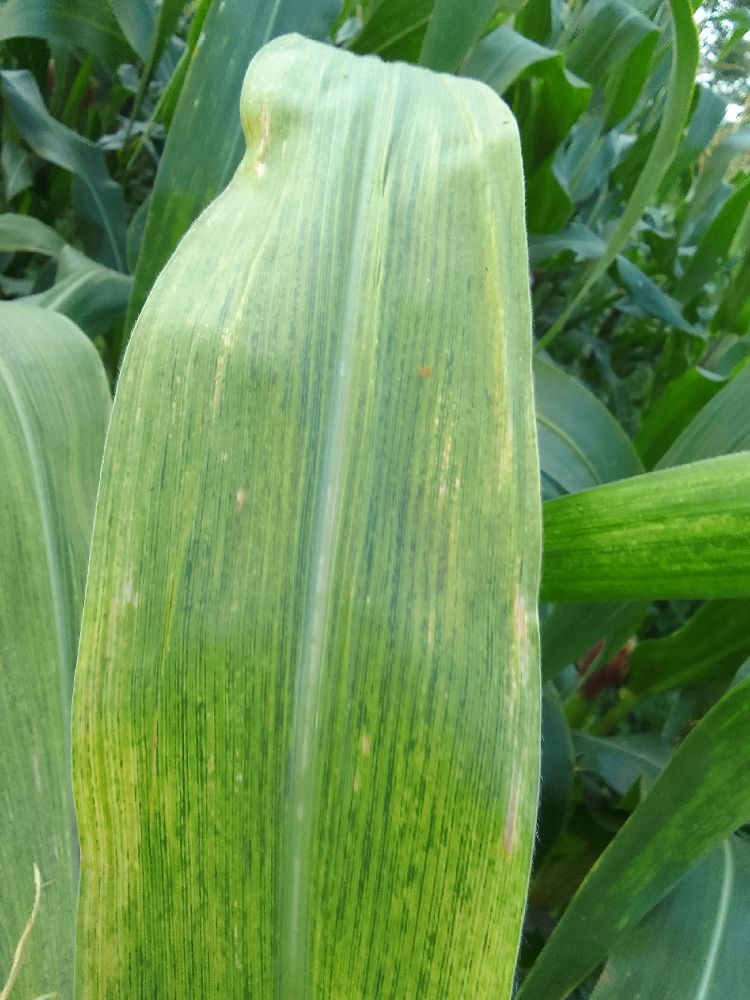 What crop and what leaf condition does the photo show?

maize, maize lethal necrosis
